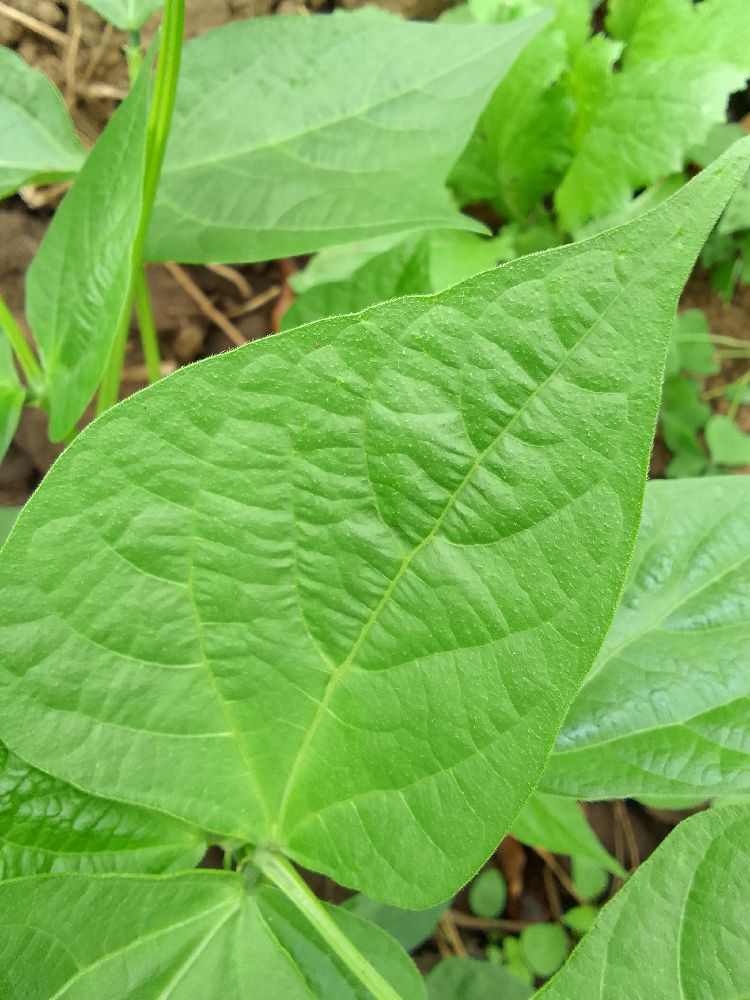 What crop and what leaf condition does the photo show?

common bean, healthy
